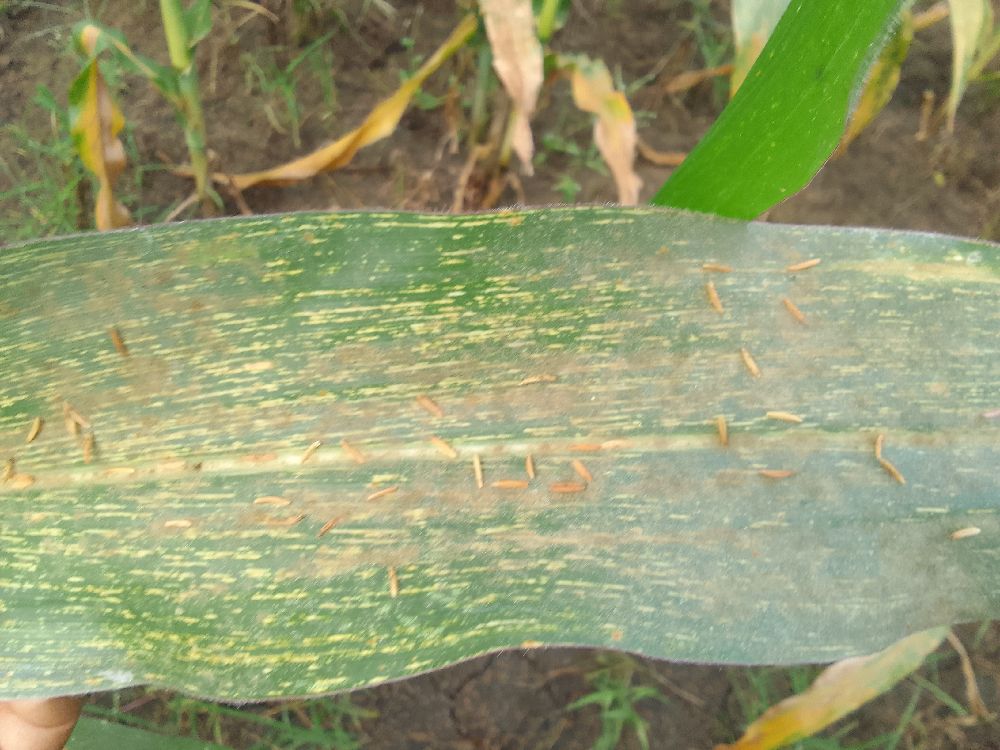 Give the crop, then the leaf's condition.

maize, maize streak virus
